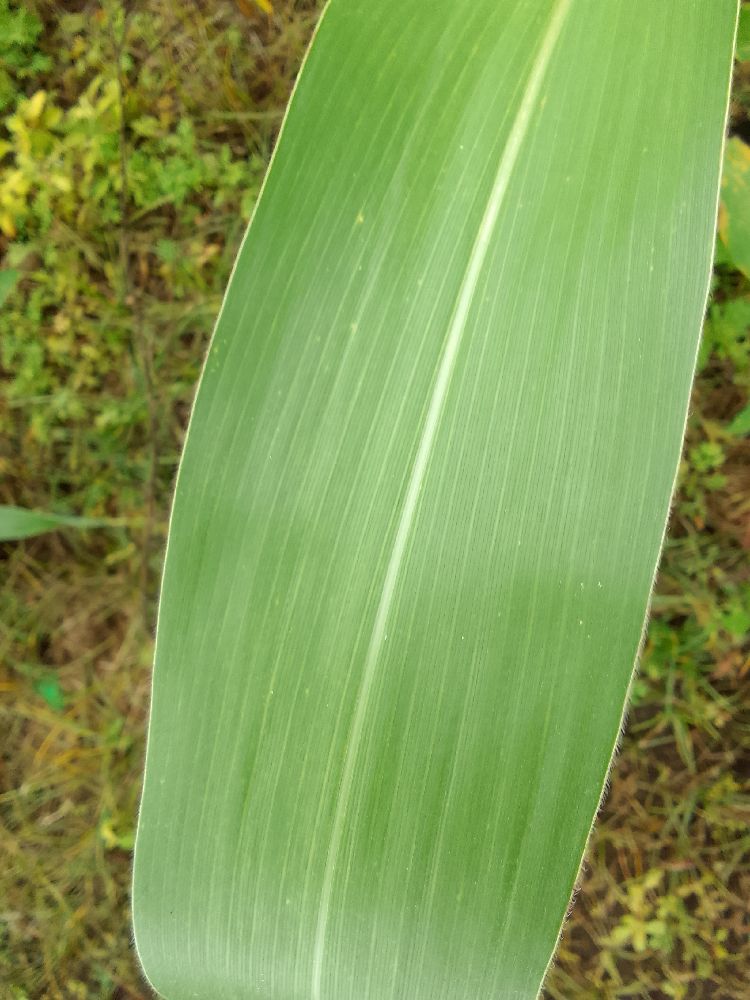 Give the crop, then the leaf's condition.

maize, healthy
